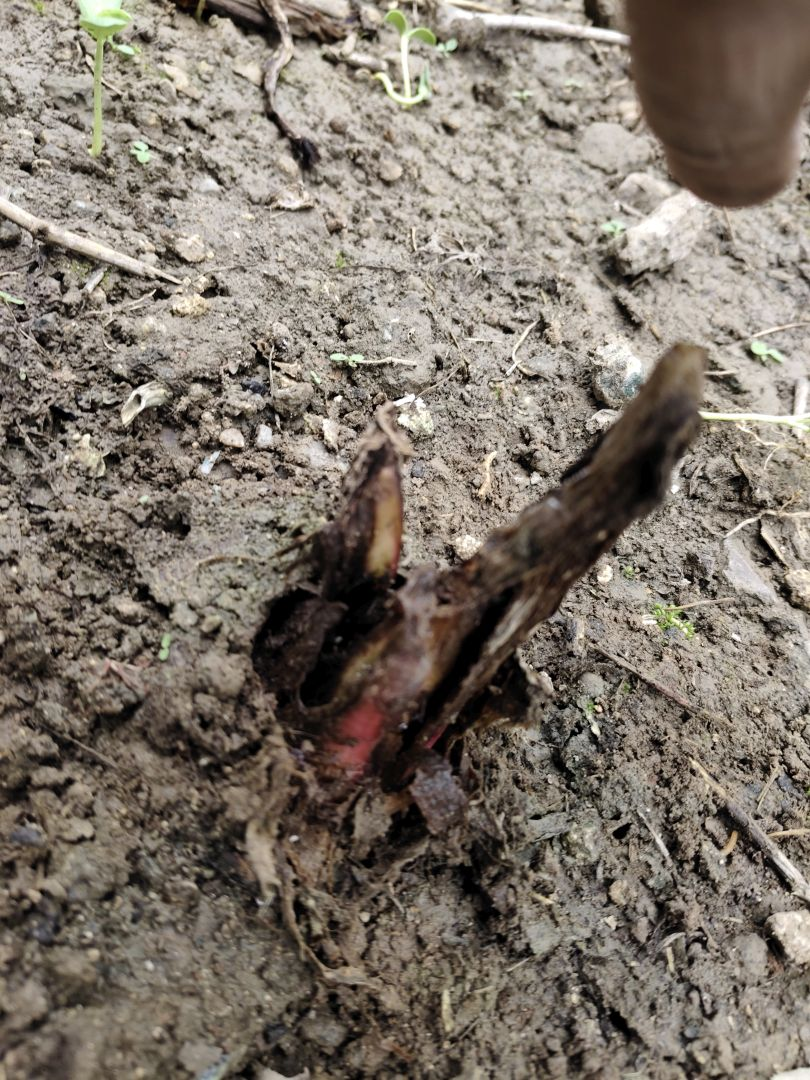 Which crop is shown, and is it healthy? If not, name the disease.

taro, root rot
